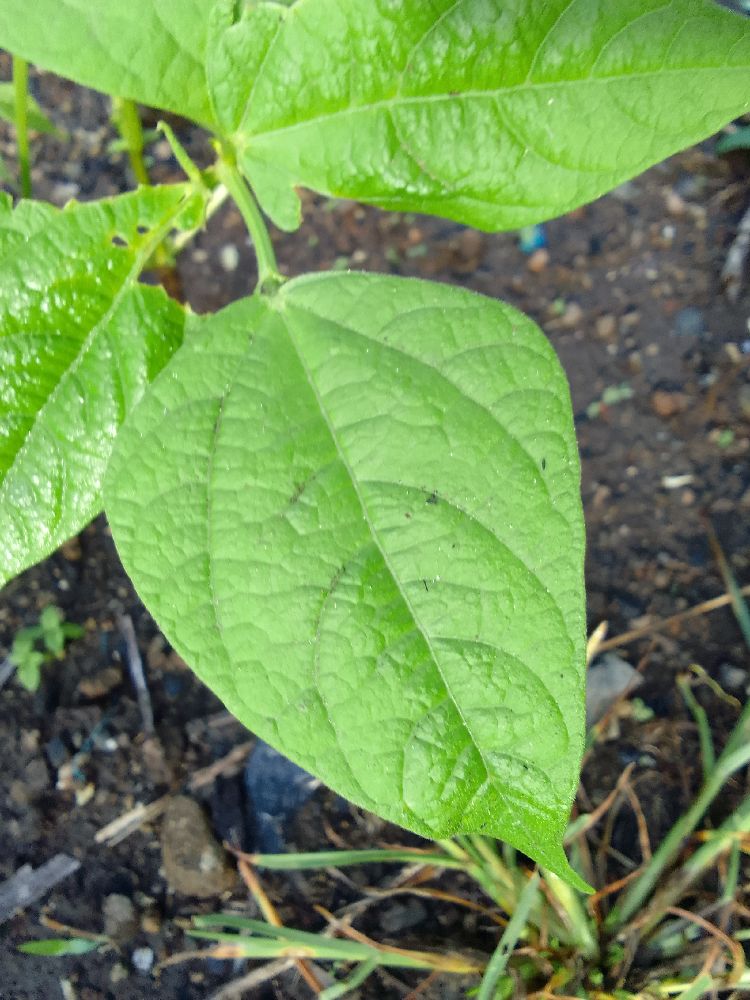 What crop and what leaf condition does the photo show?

common bean, healthy
